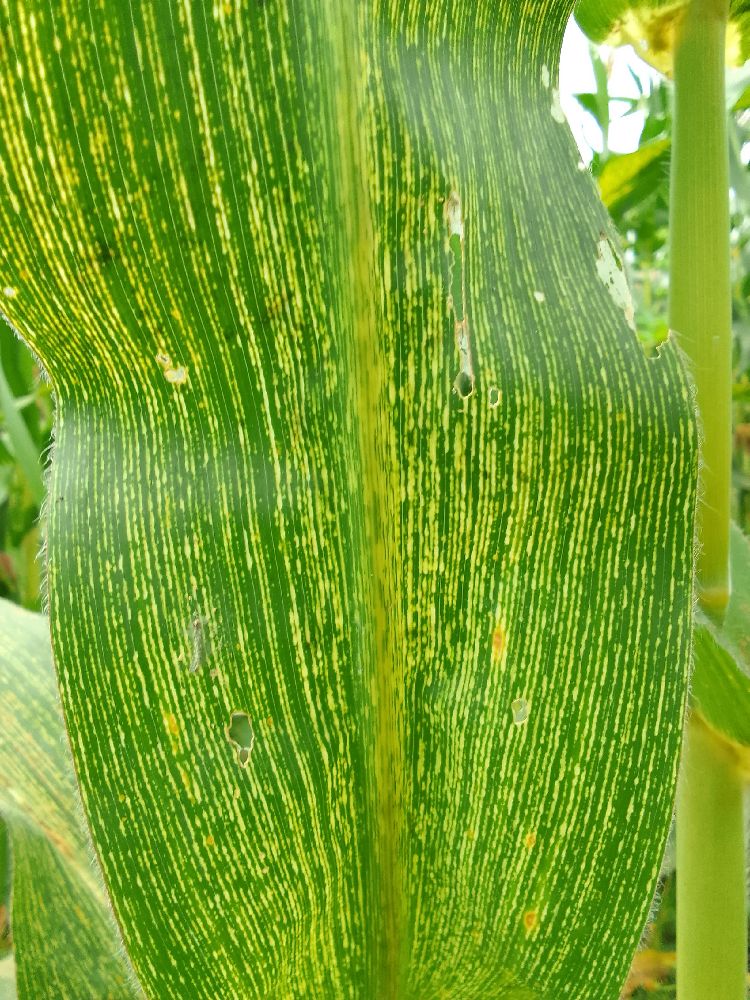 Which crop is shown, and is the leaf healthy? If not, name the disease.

maize, maize streak virus
